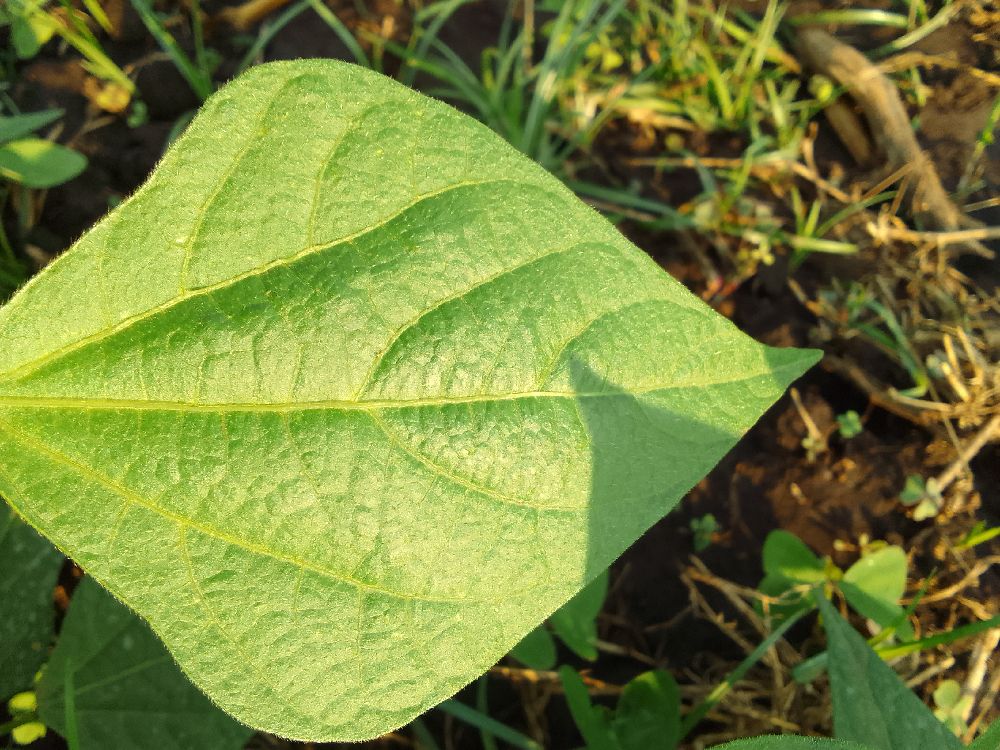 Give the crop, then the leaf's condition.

common bean, healthy
